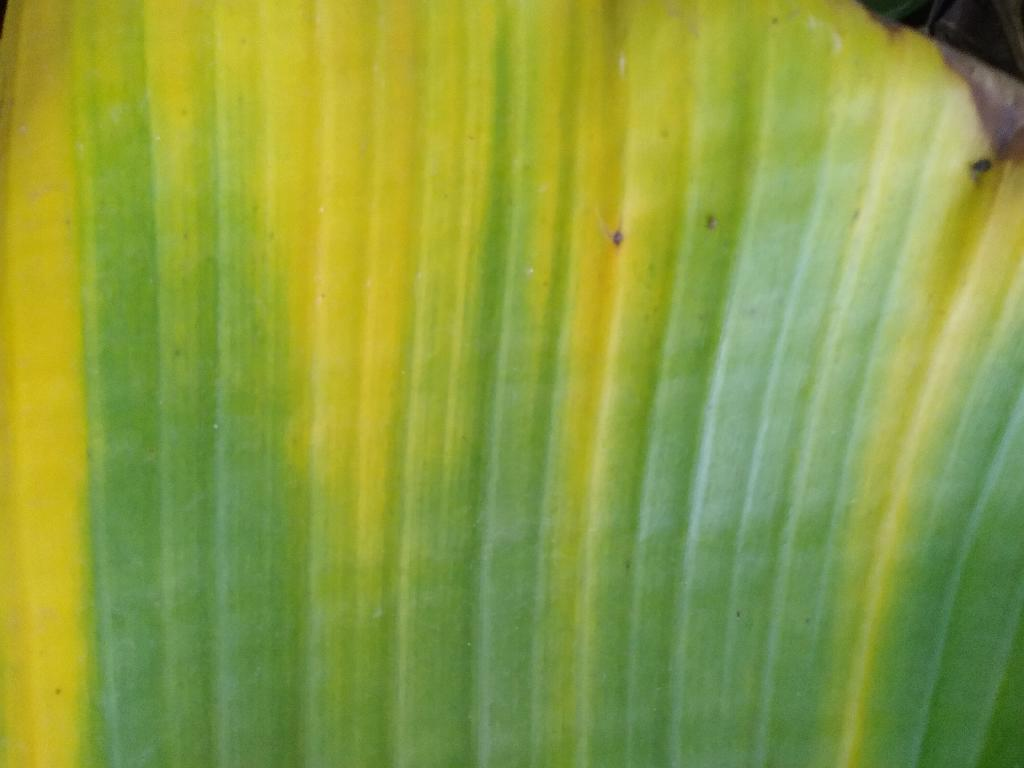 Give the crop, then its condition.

banana, fusarium wilt race 1
